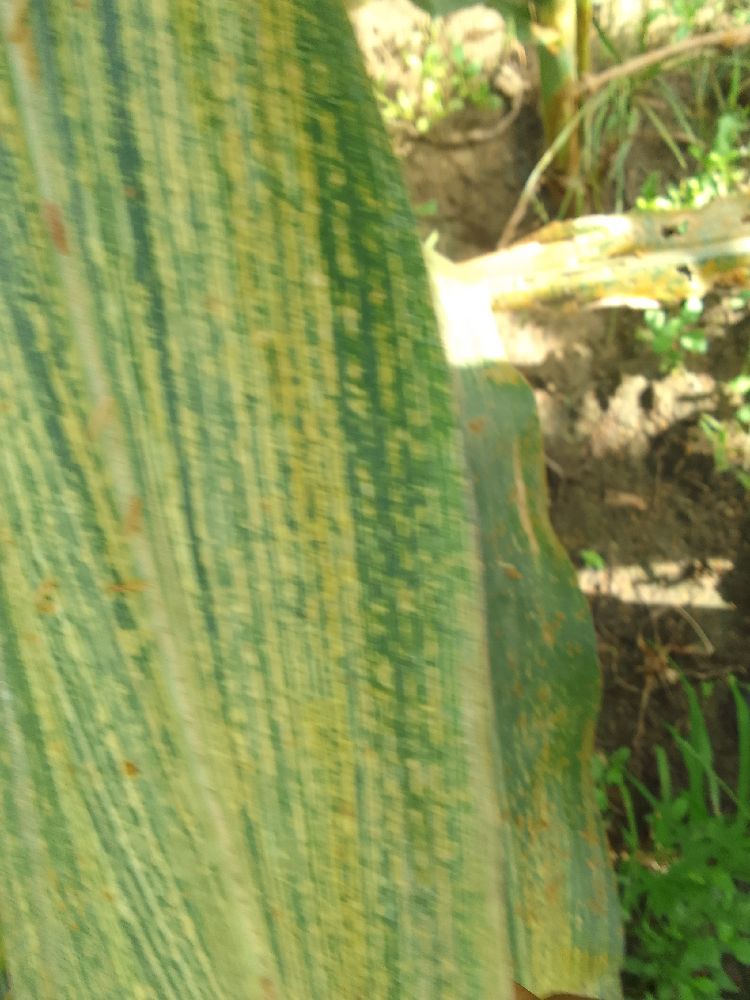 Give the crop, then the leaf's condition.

maize, maize streak virus
